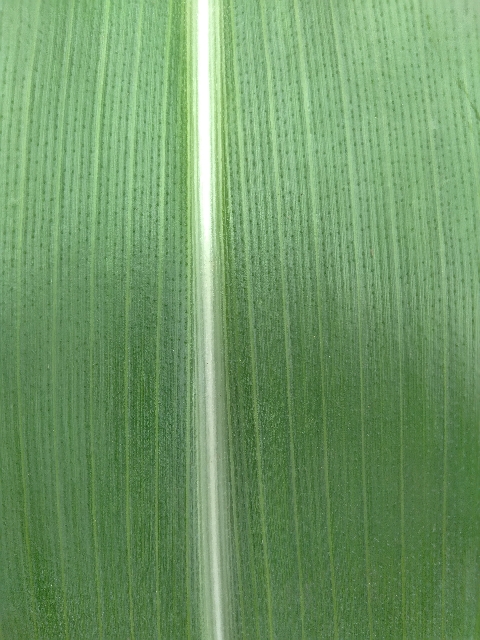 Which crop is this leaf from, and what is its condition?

maize, healthy
